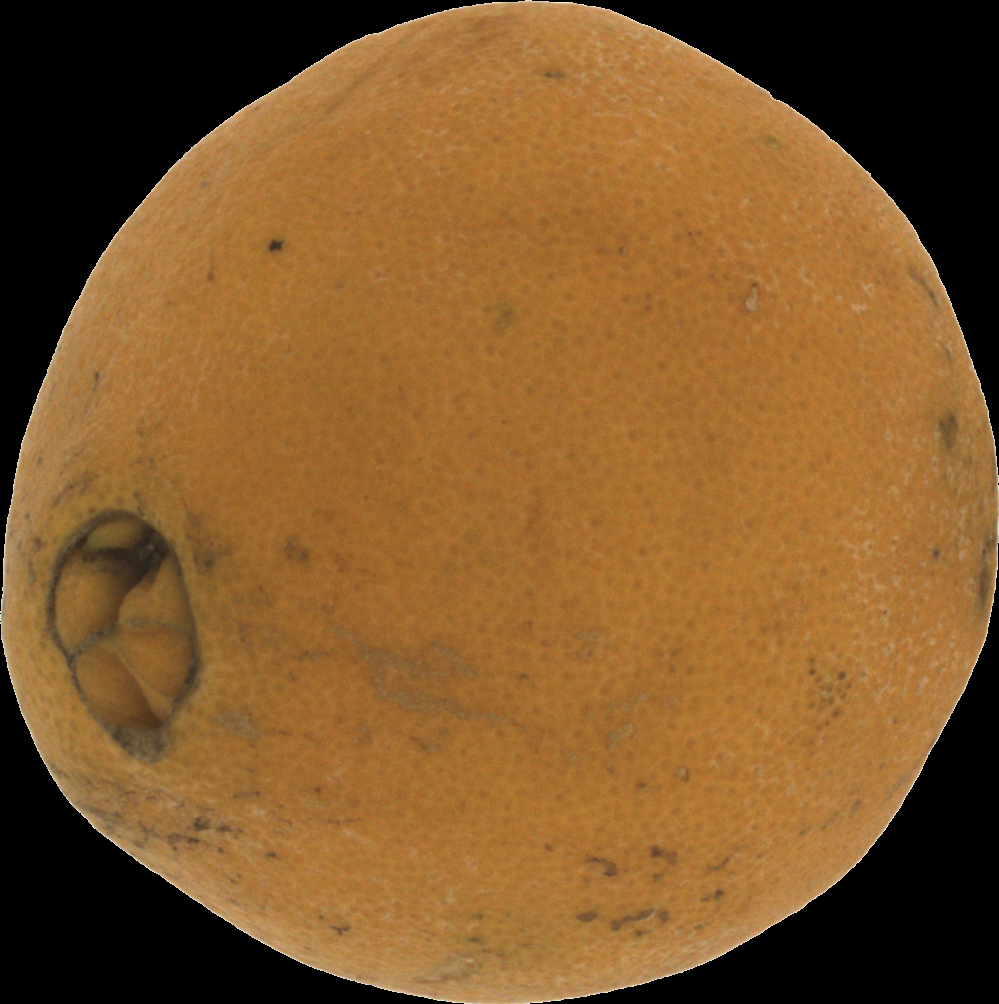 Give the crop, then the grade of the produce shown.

orange, bad
